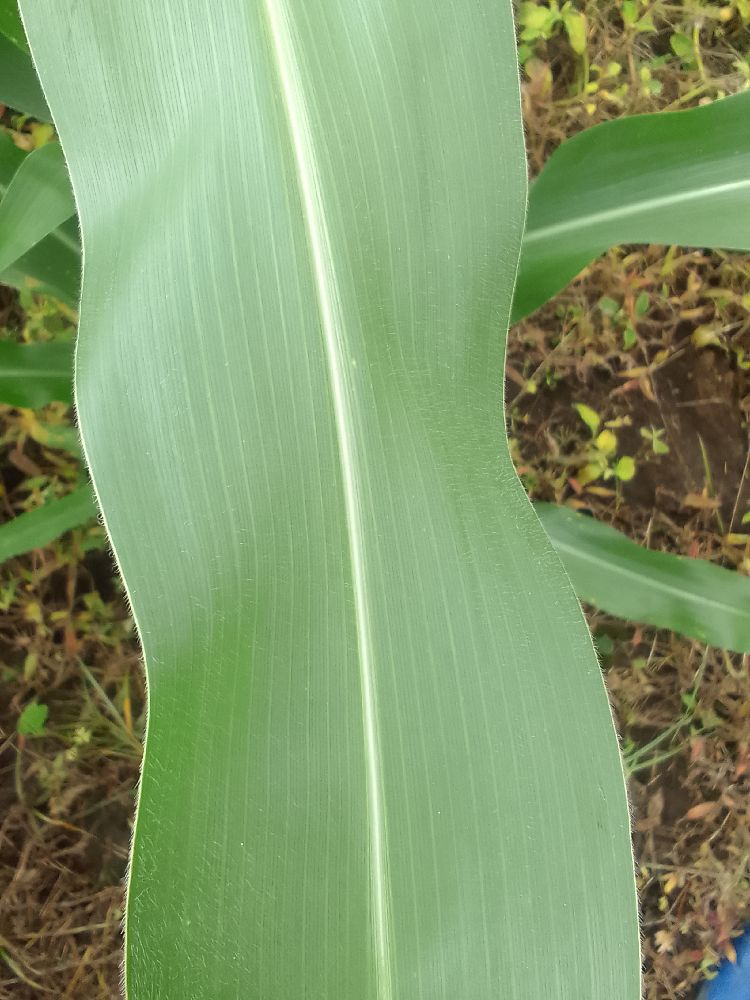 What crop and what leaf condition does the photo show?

maize, healthy
